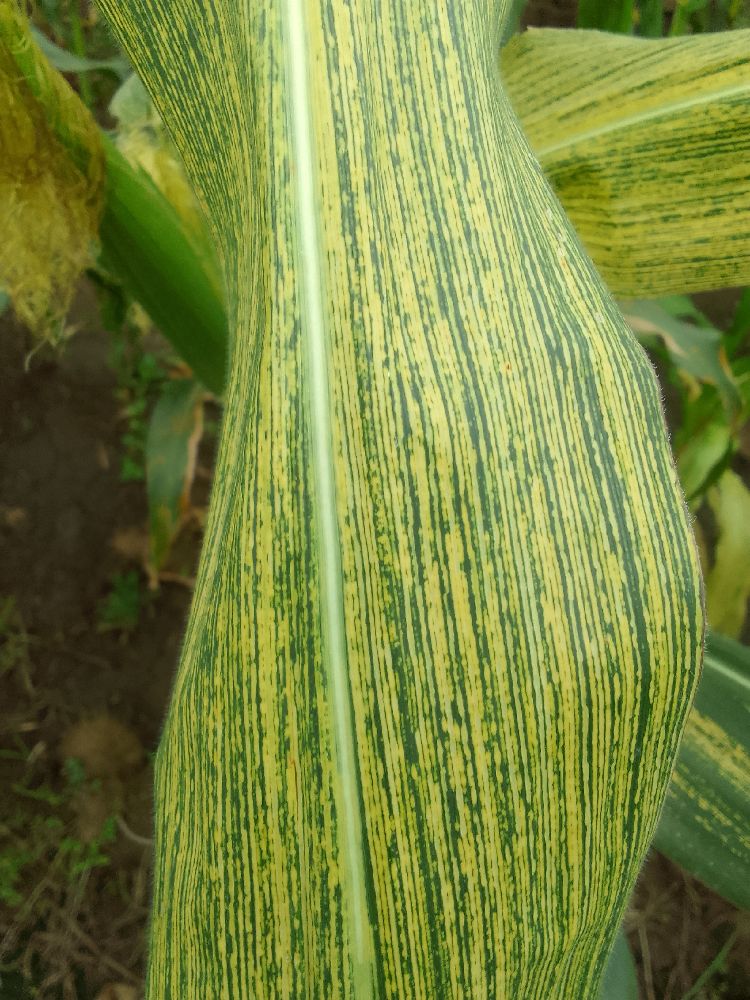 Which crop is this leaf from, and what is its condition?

maize, maize streak virus
